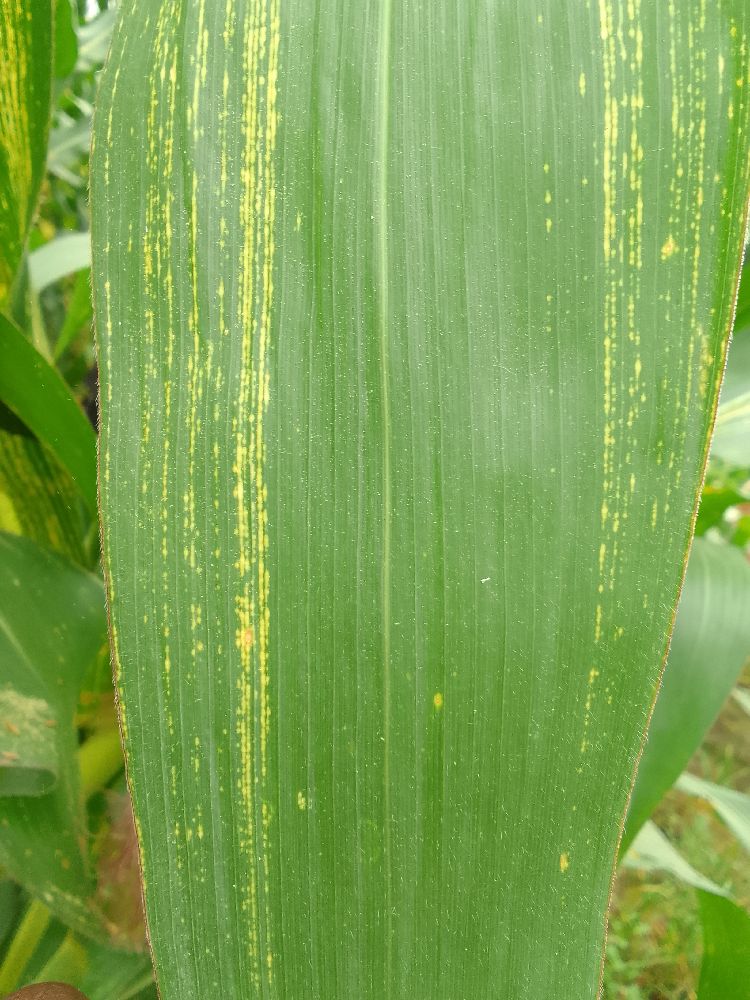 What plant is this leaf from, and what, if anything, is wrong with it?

maize, maize streak virus
